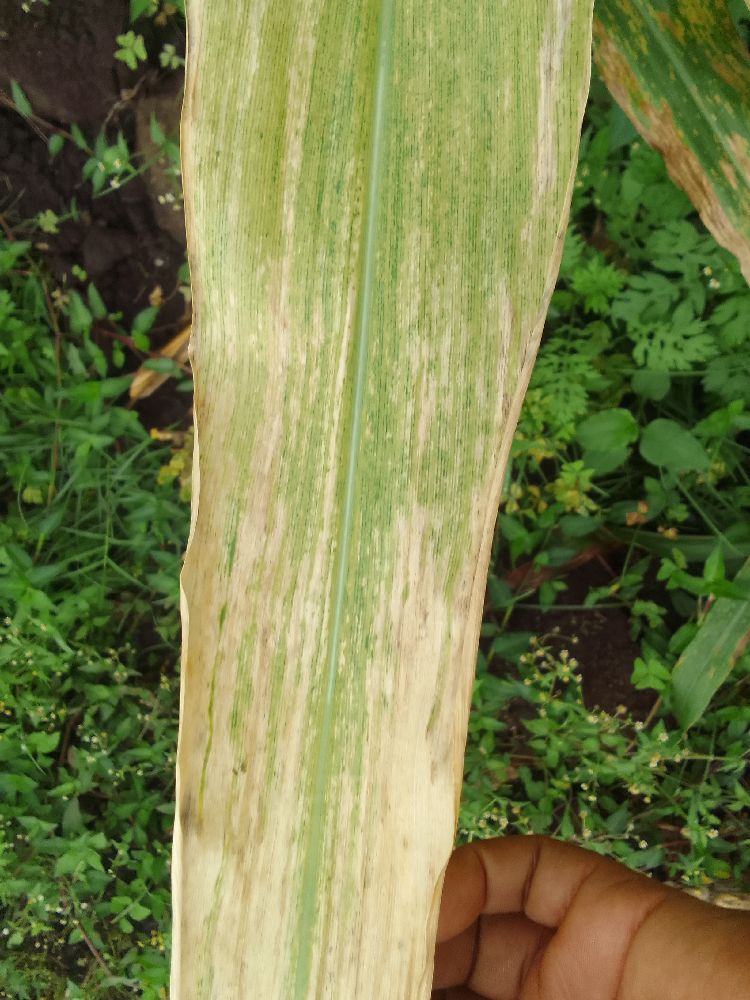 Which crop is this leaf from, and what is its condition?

maize, maize lethal necrosis
